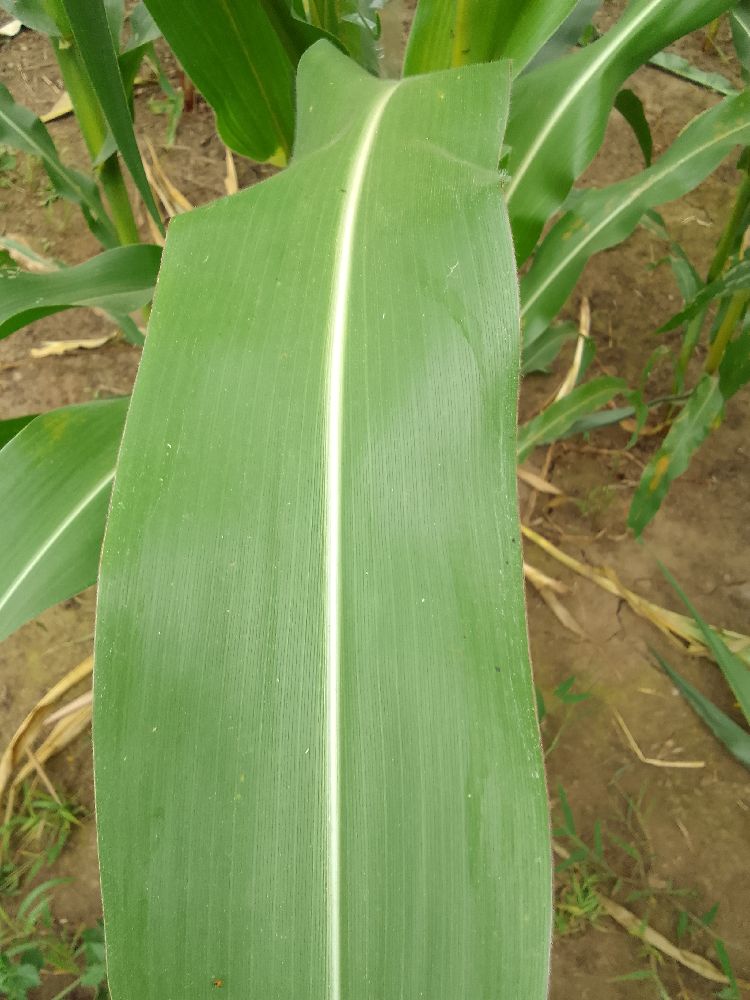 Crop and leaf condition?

maize, healthy
